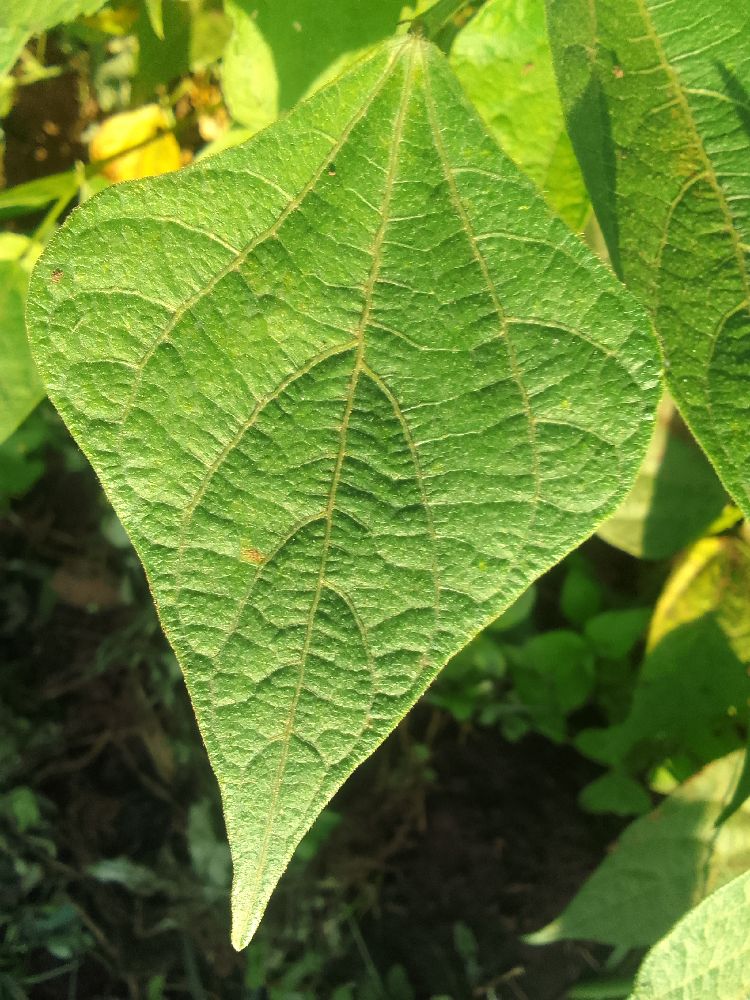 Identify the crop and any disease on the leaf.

common bean, healthy
